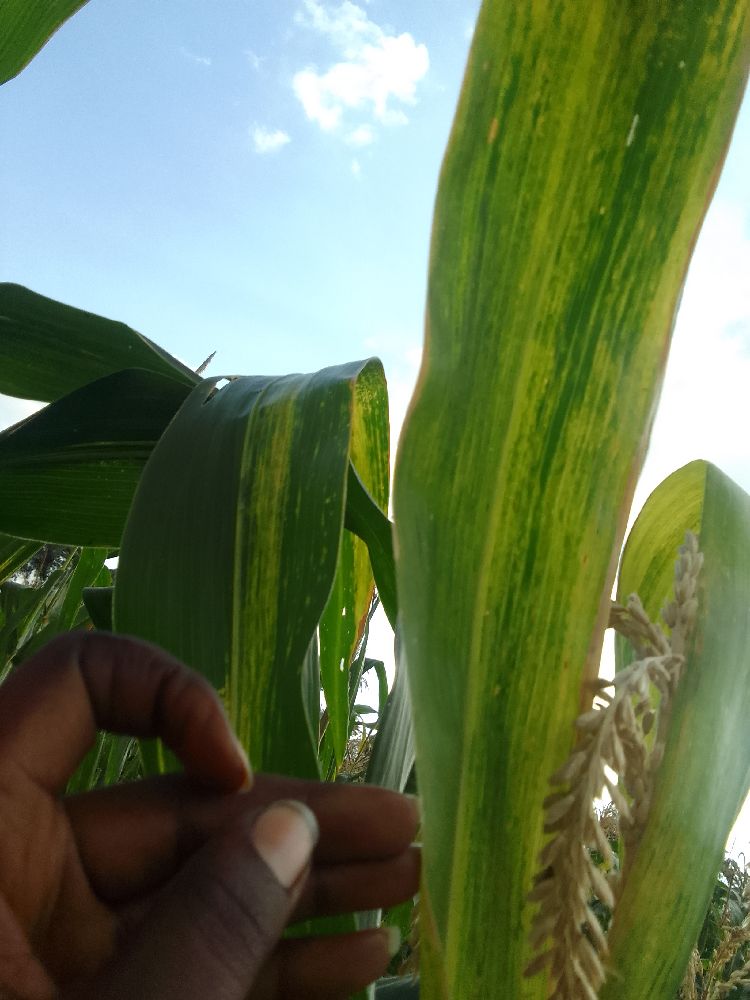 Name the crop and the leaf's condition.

maize, maize lethal necrosis
